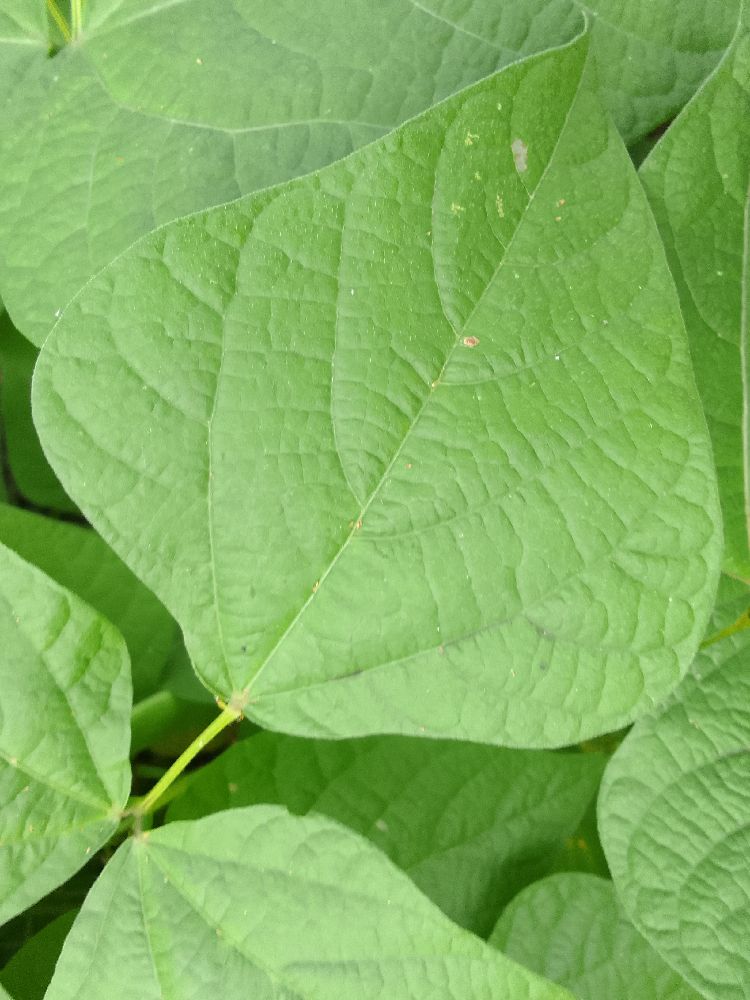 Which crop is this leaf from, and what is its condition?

common bean, healthy
